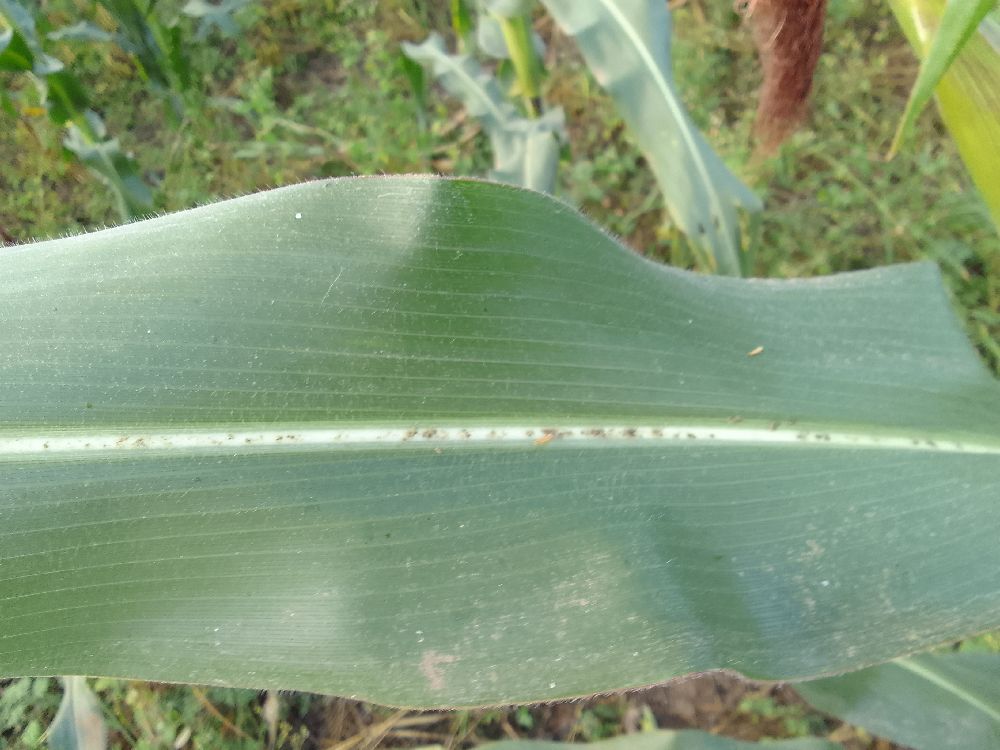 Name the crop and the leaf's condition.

maize, healthy
